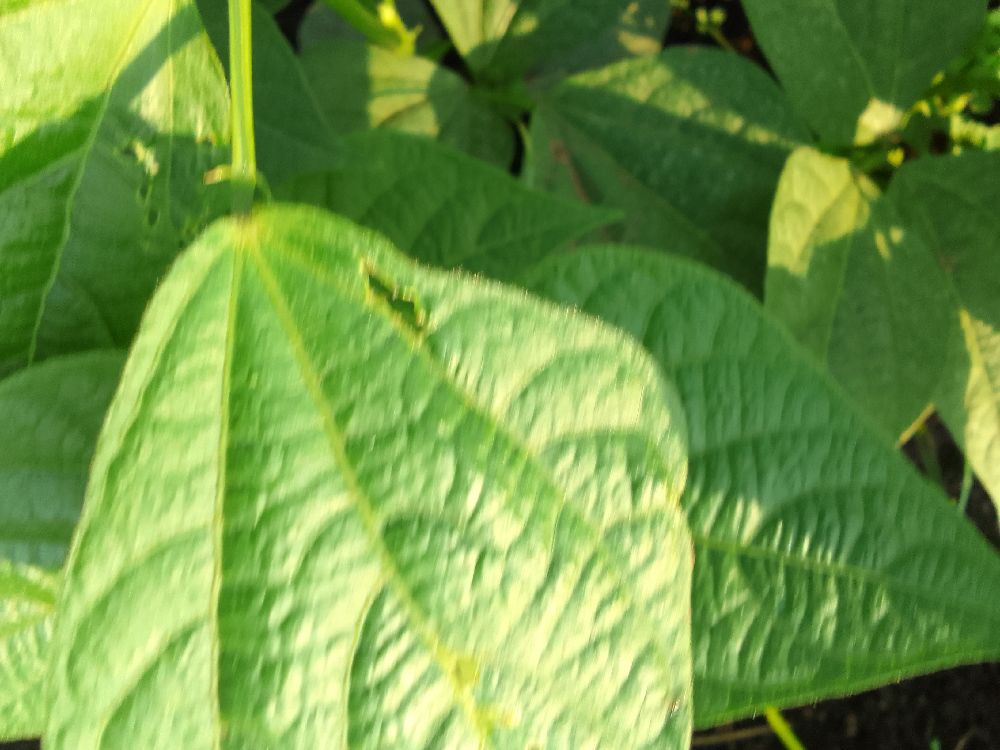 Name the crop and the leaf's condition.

common bean, healthy
